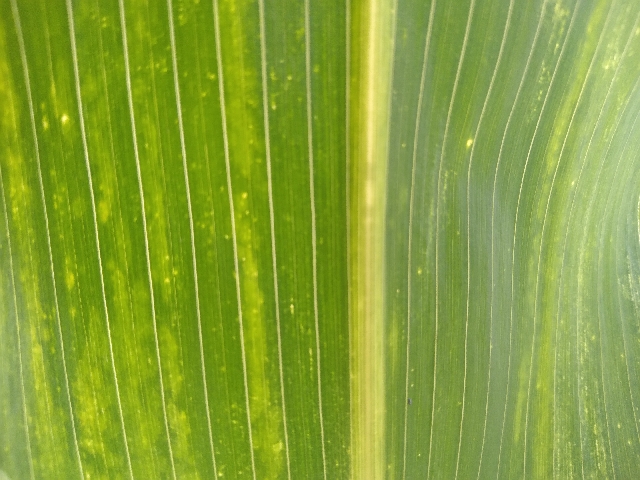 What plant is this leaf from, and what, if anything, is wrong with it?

maize, maize lethal necrosis
